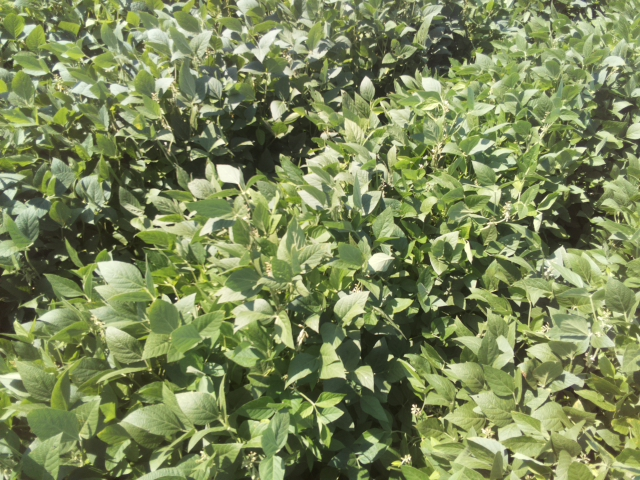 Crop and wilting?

soybean, leaves with no wilting
